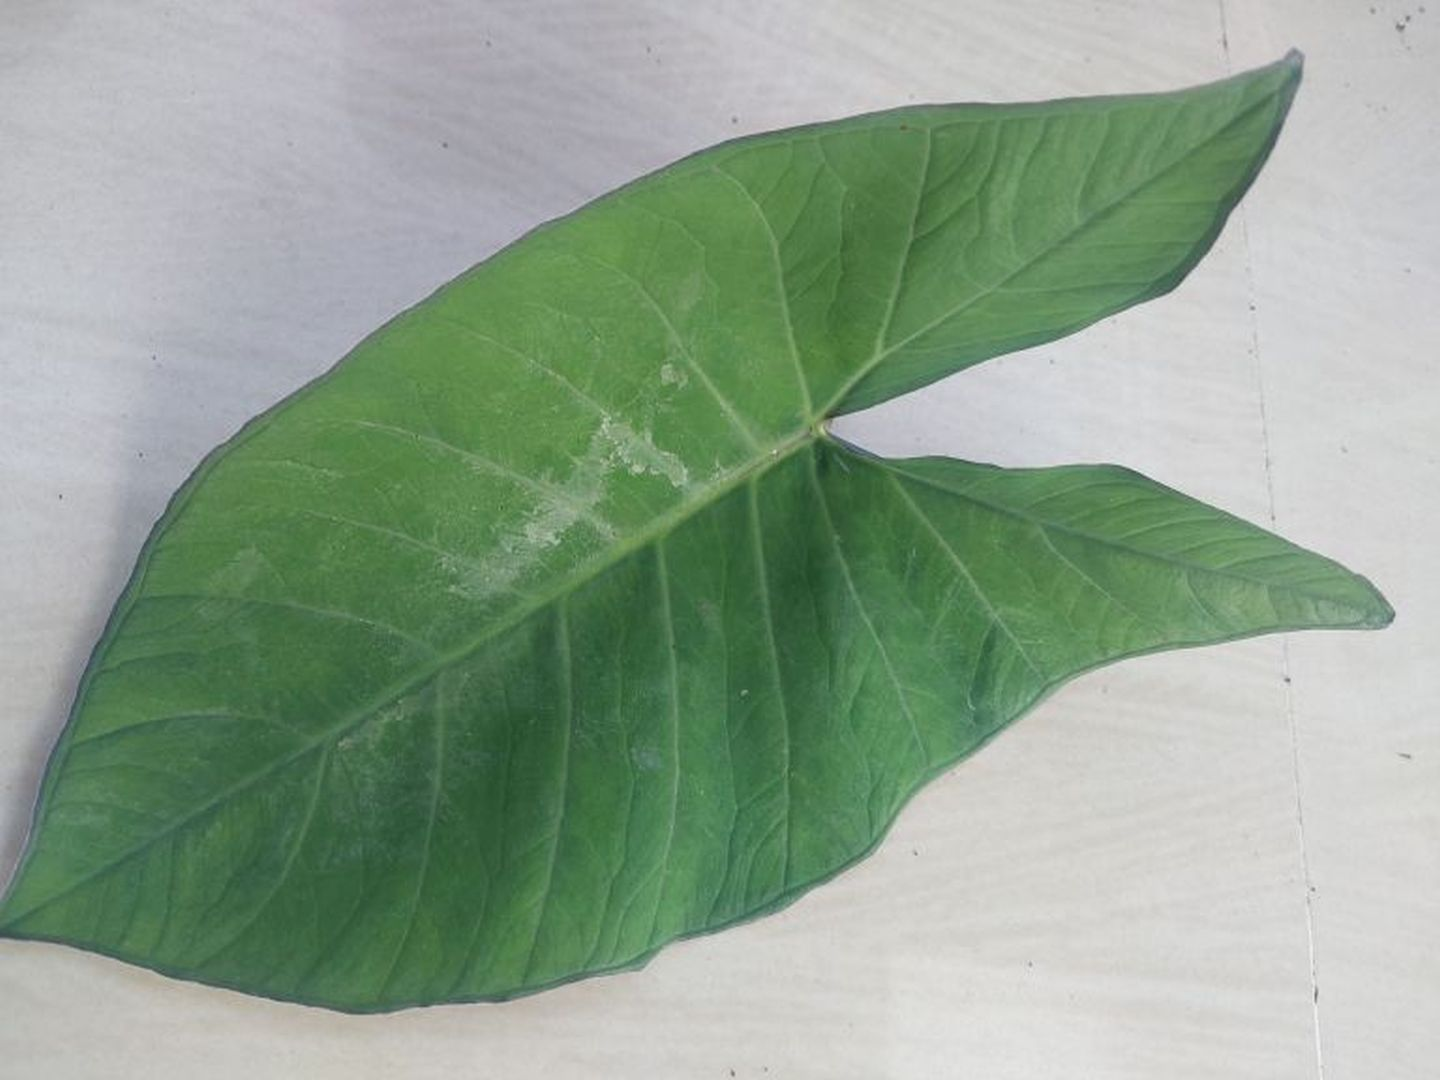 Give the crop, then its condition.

taro, healthy
